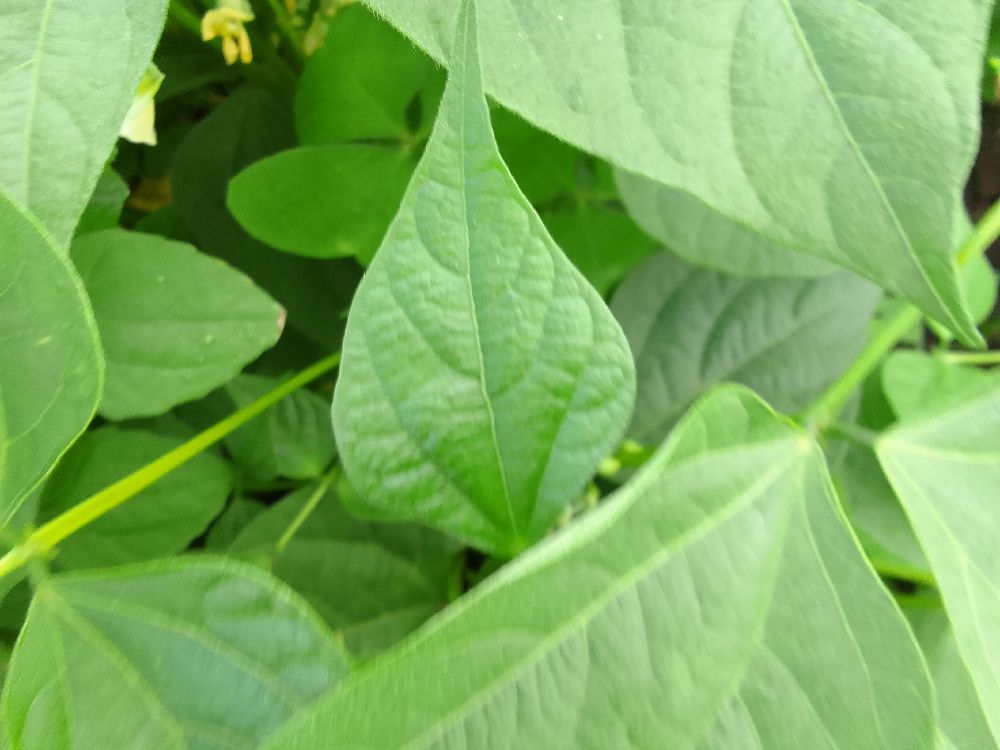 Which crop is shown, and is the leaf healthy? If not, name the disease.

common bean, healthy
